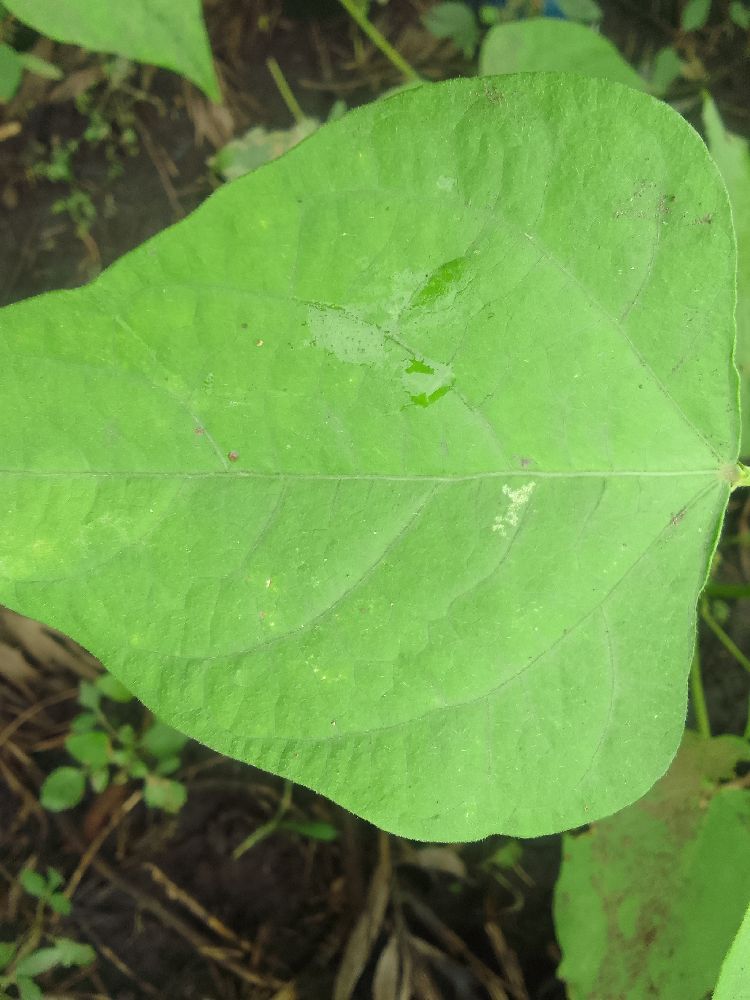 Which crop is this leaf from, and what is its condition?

common bean, healthy
